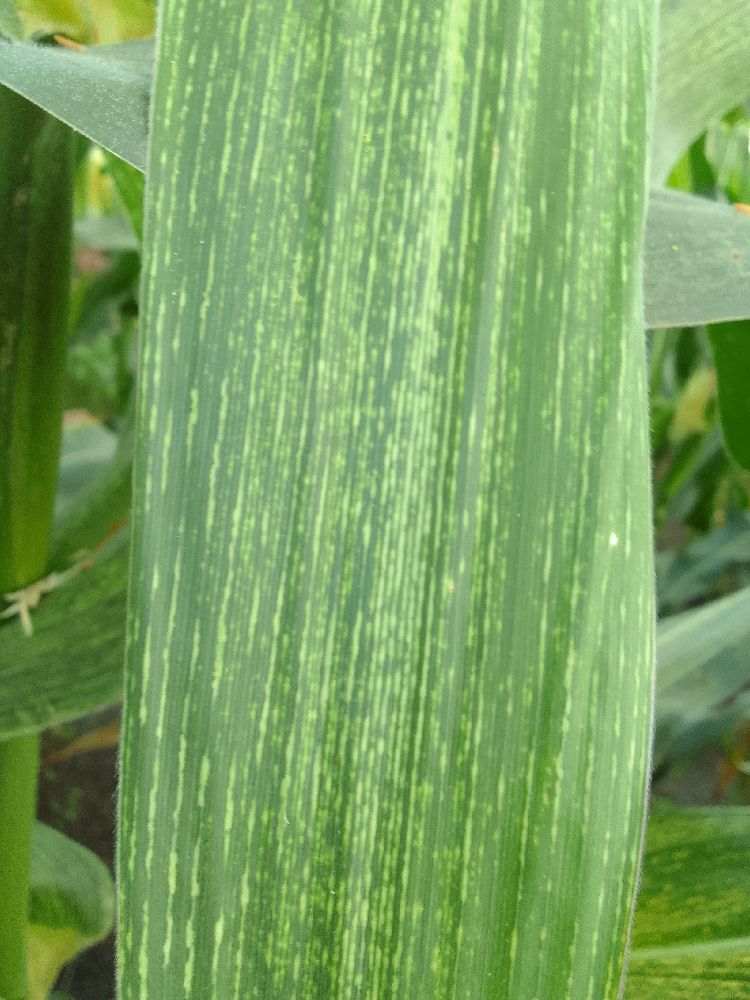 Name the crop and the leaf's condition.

maize, maize streak virus
